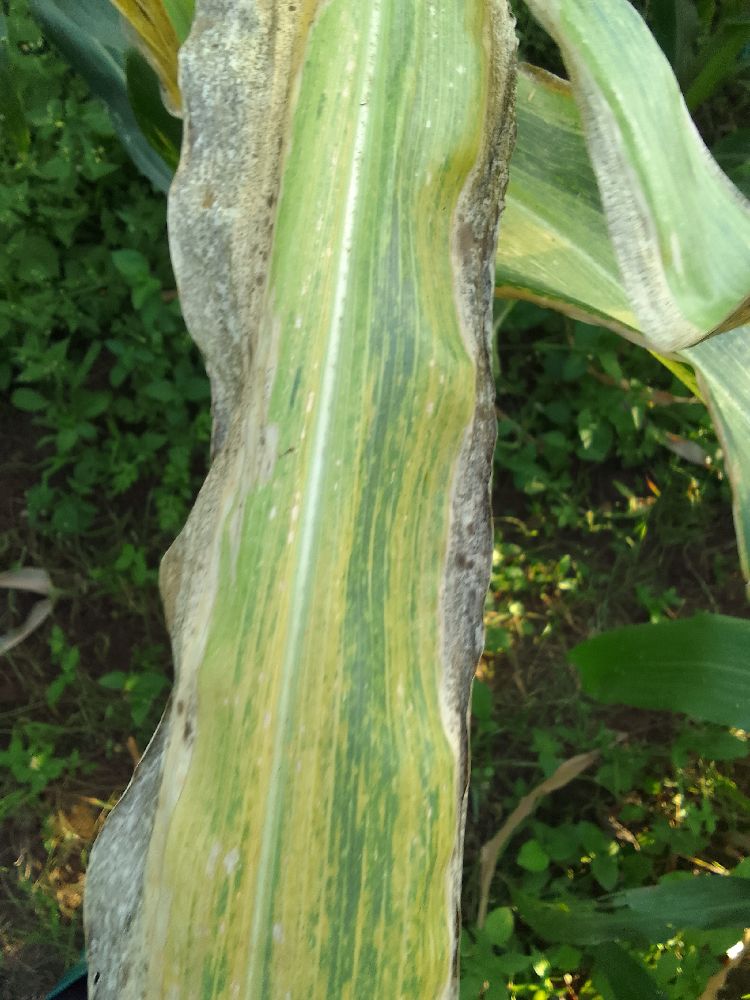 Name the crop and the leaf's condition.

maize, maize lethal necrosis
